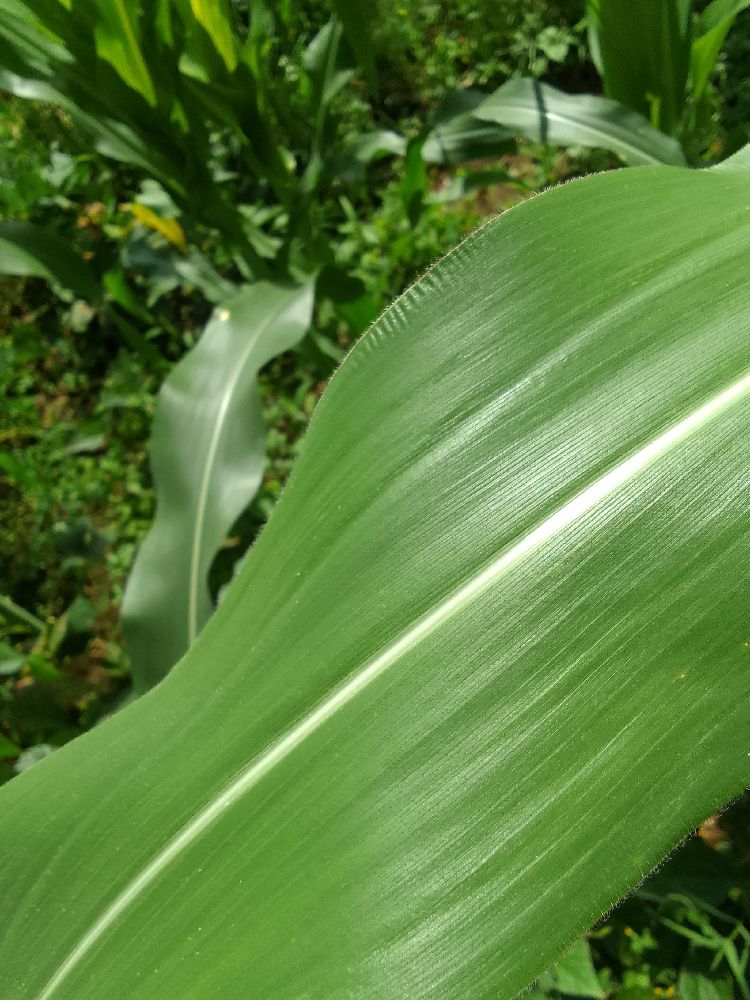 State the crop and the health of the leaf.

maize, healthy
